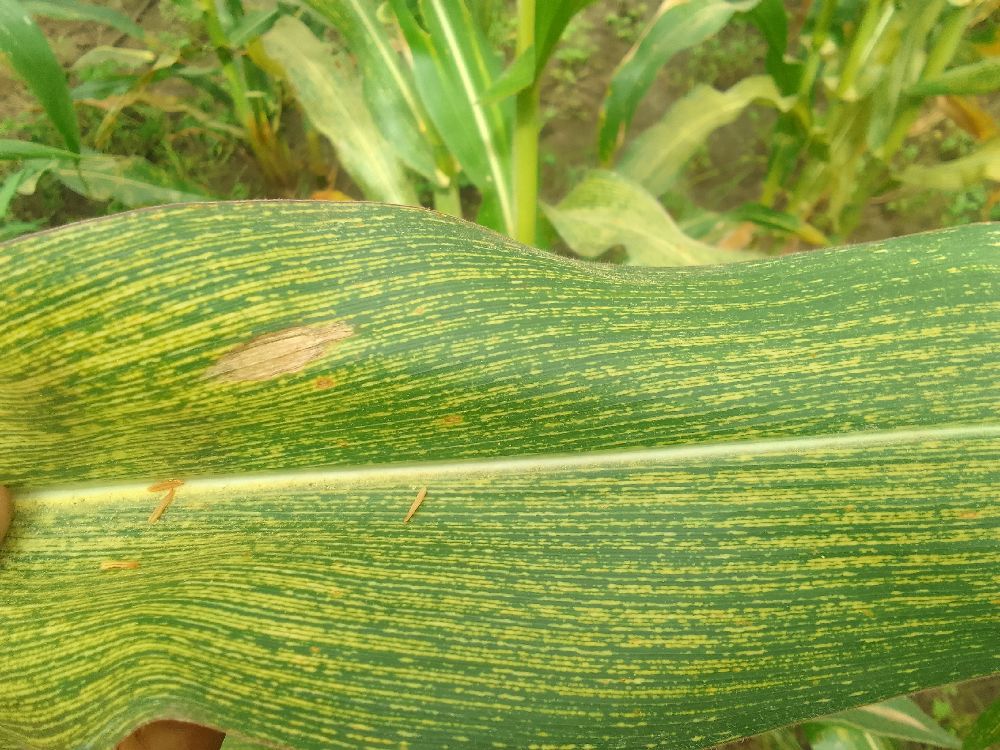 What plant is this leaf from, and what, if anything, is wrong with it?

maize, maize streak virus
